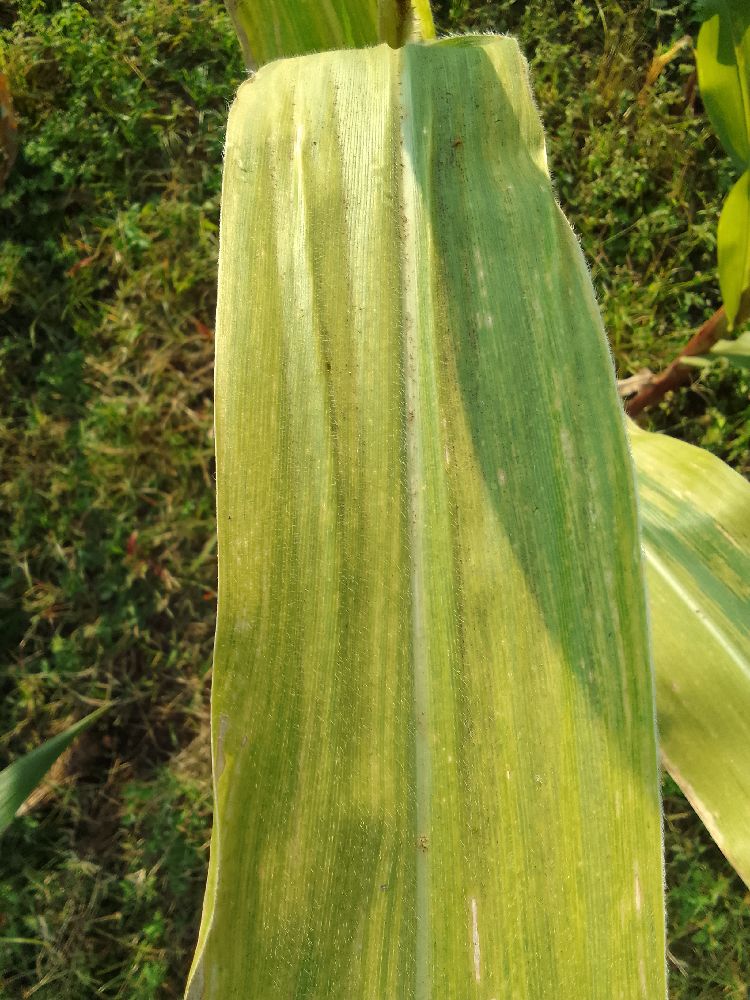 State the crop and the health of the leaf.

maize, maize lethal necrosis
